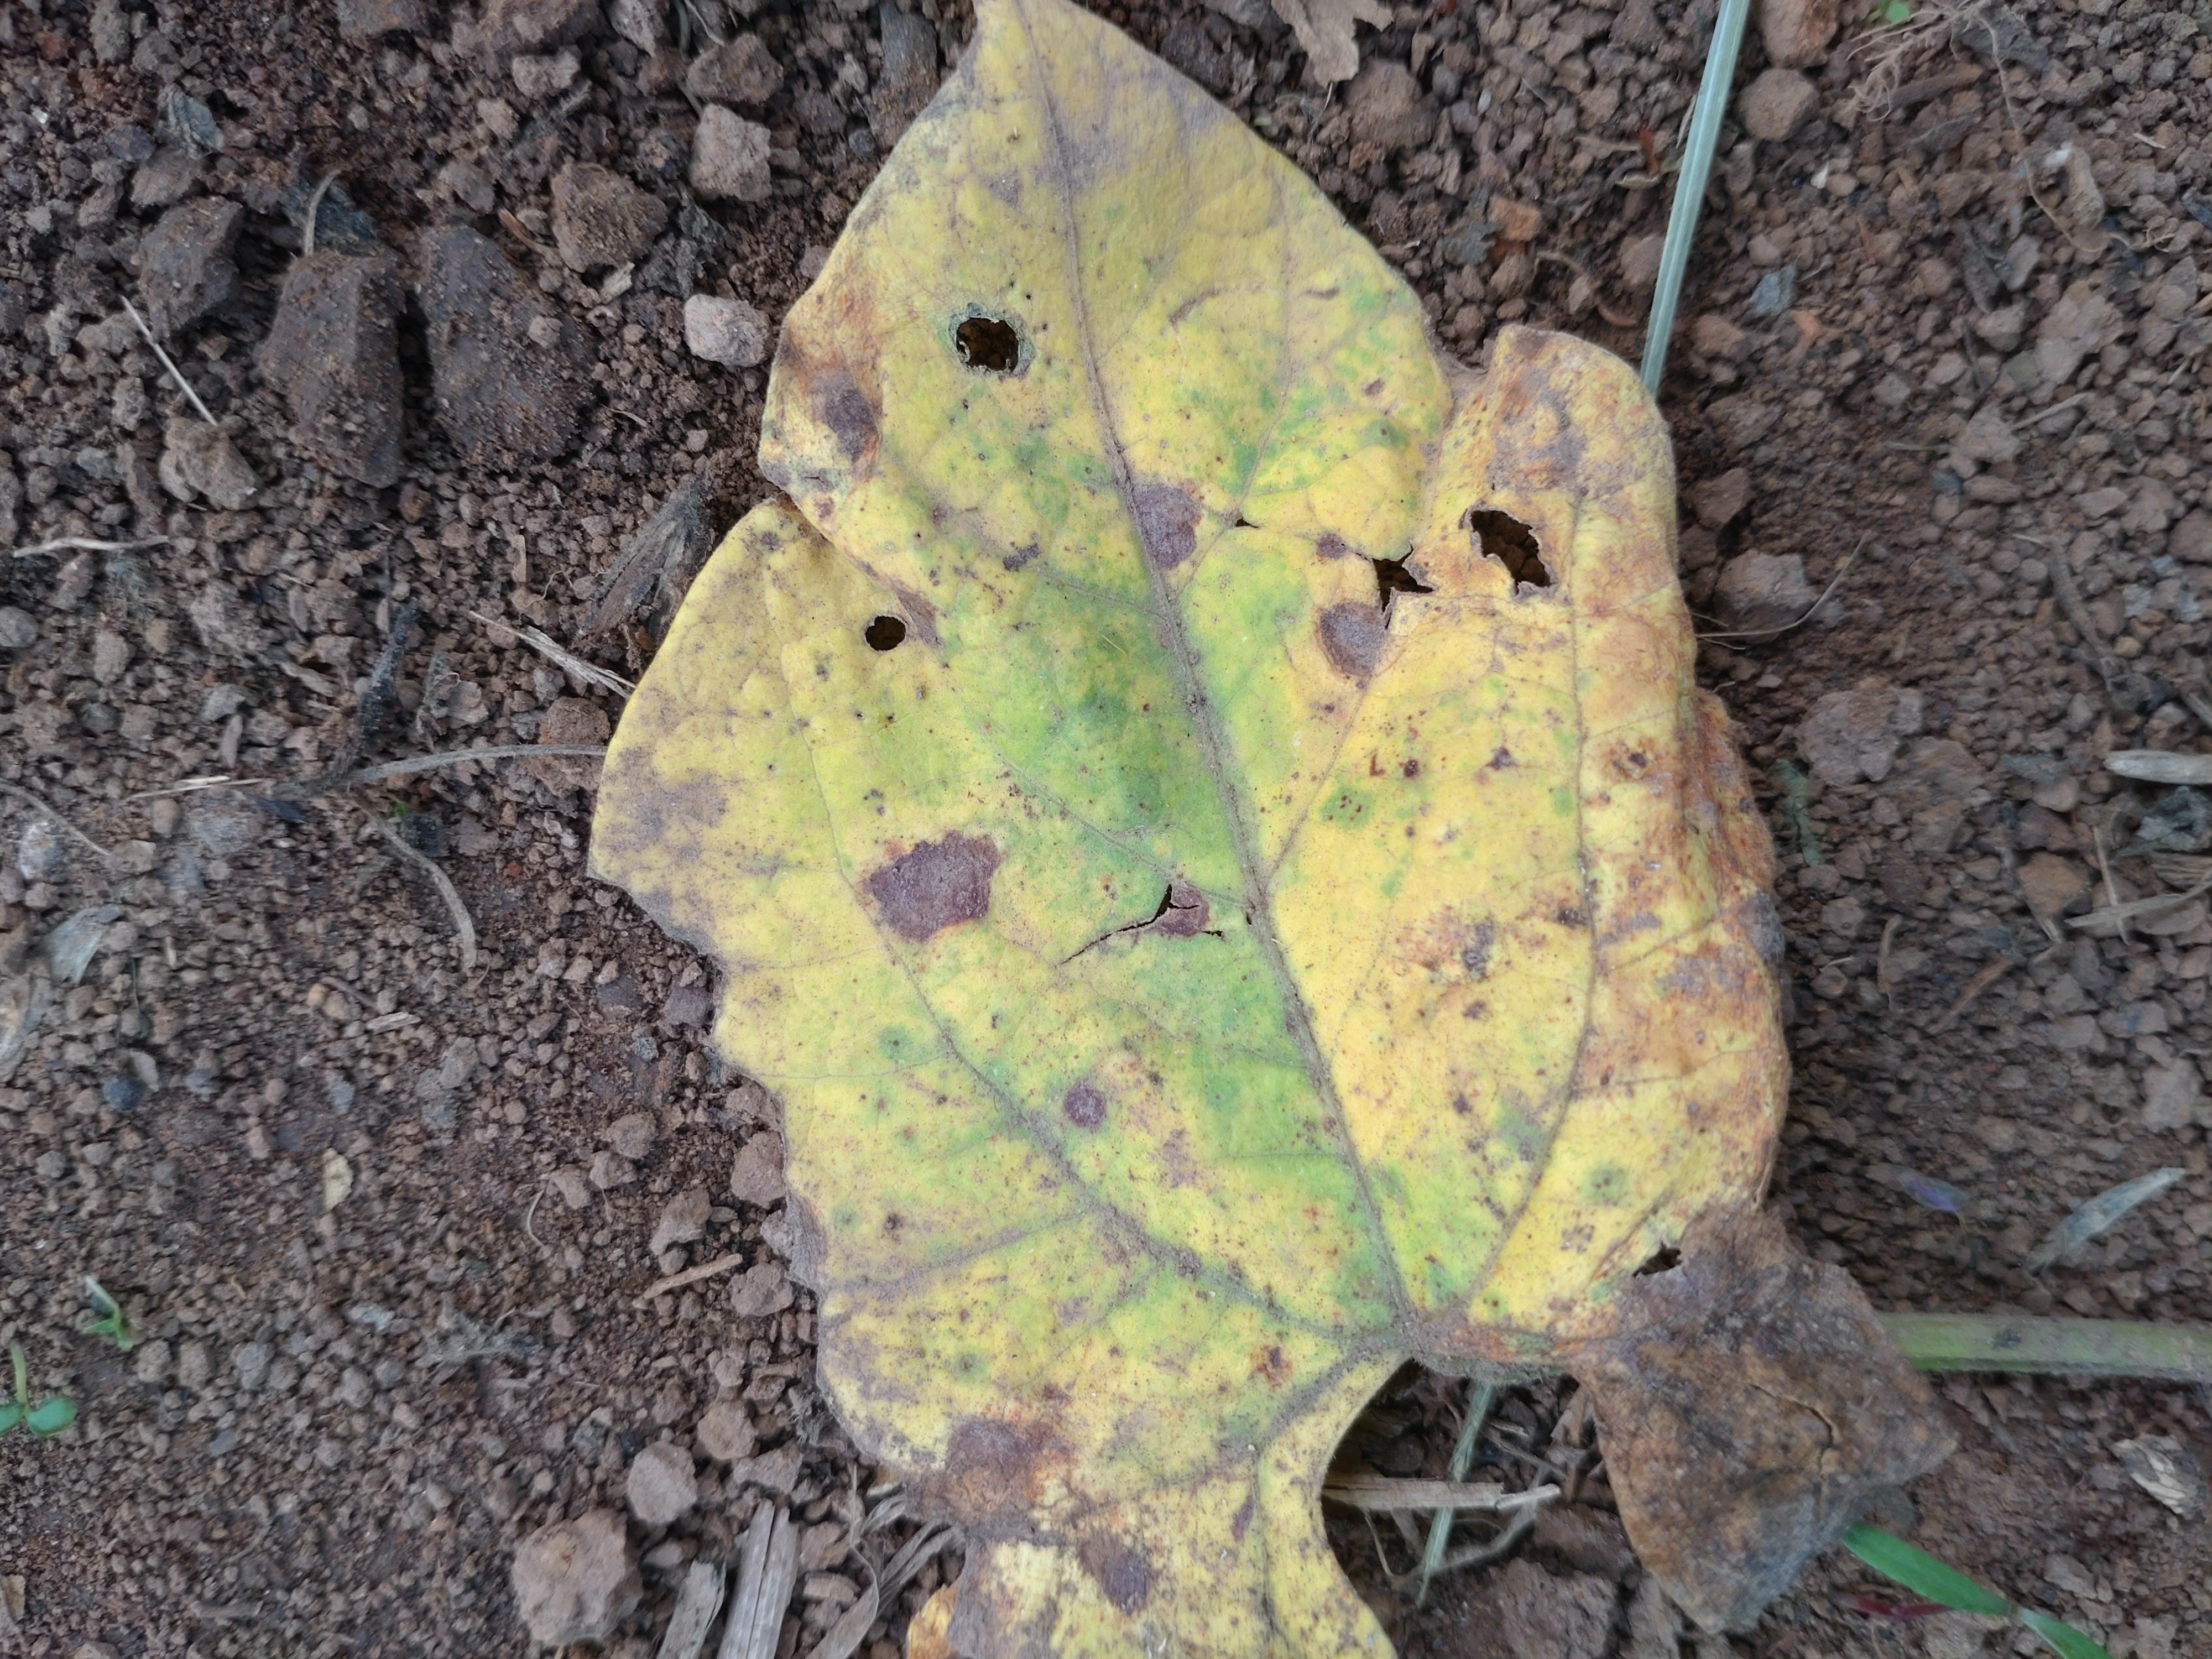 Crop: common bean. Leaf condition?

rust
